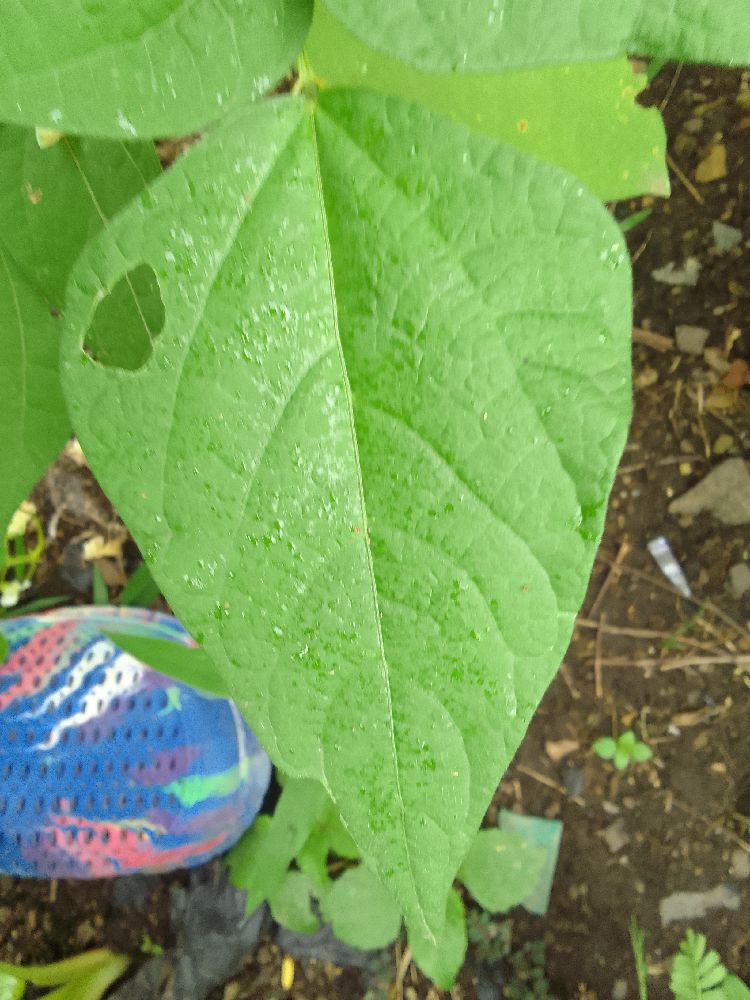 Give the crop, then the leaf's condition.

common bean, healthy
